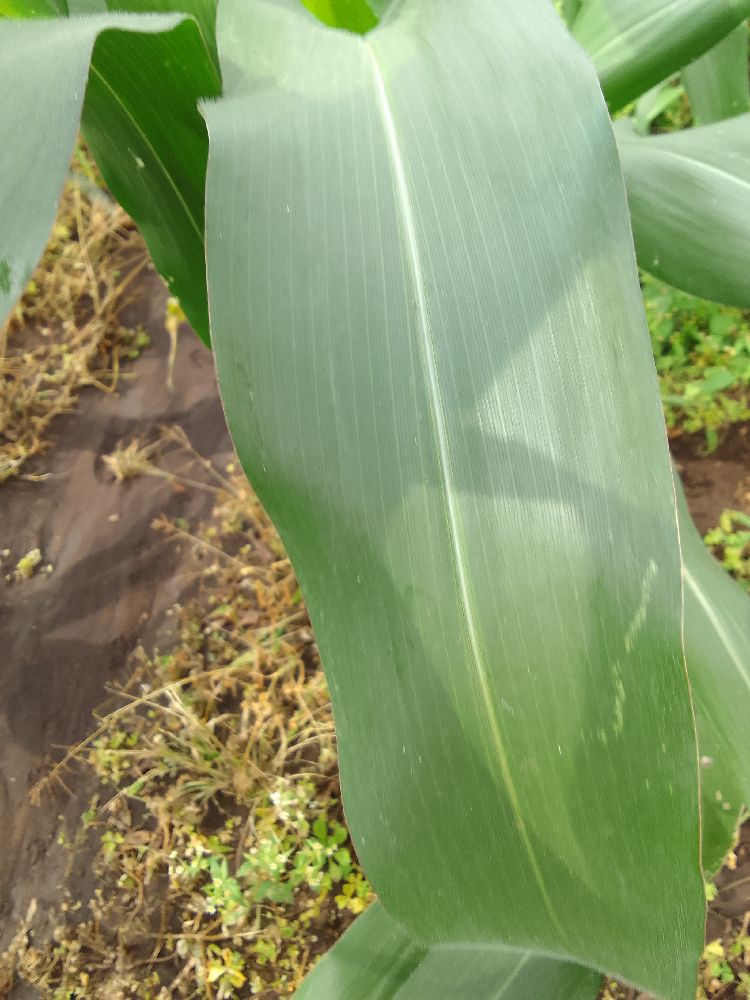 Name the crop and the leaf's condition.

maize, healthy
